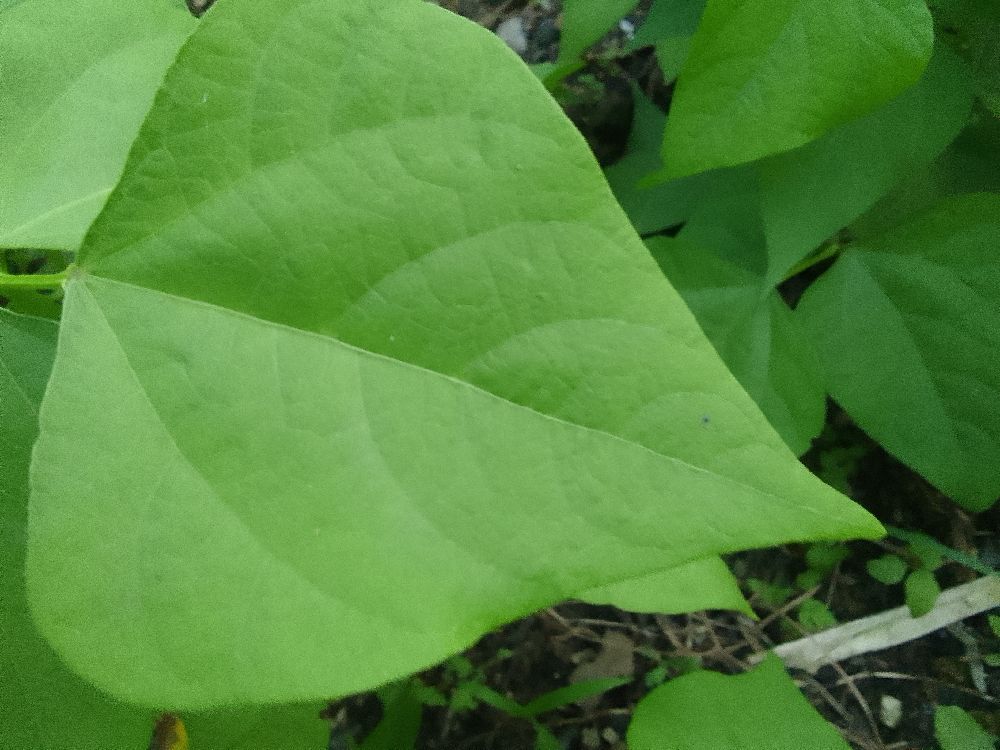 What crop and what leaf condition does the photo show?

common bean, healthy
